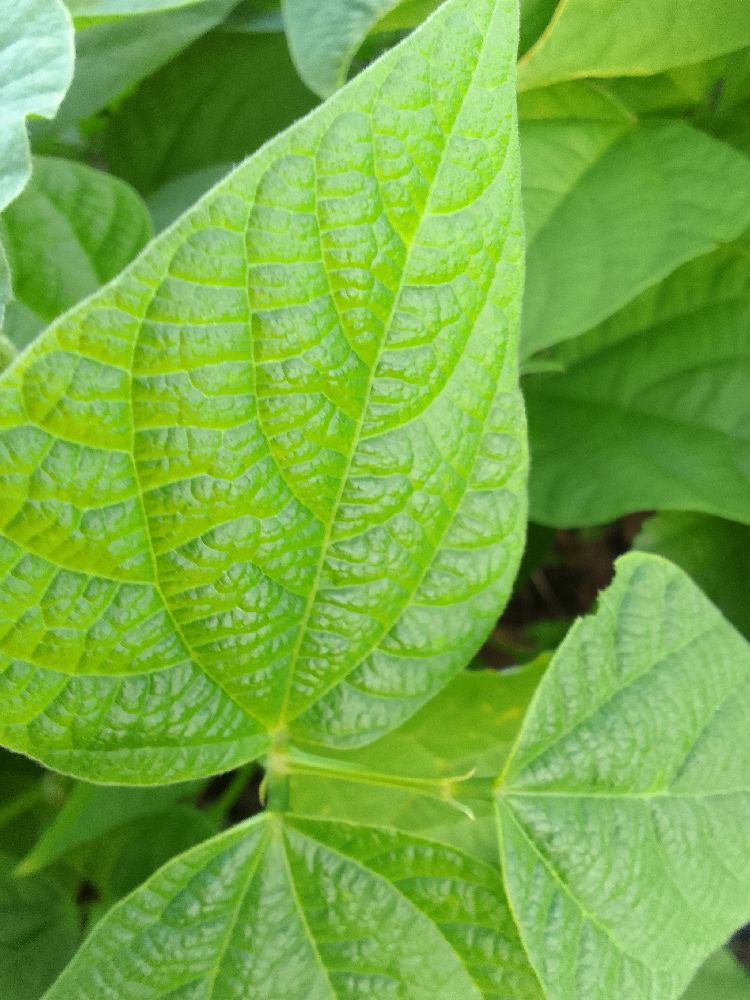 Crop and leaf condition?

common bean, healthy
